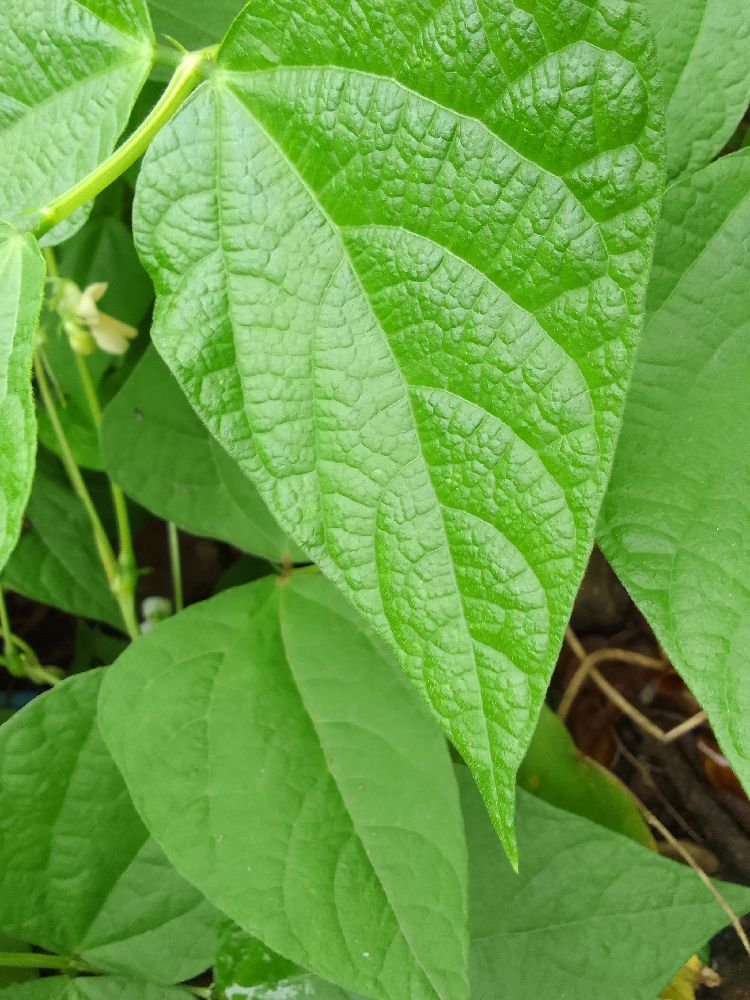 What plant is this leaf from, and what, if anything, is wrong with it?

common bean, healthy
